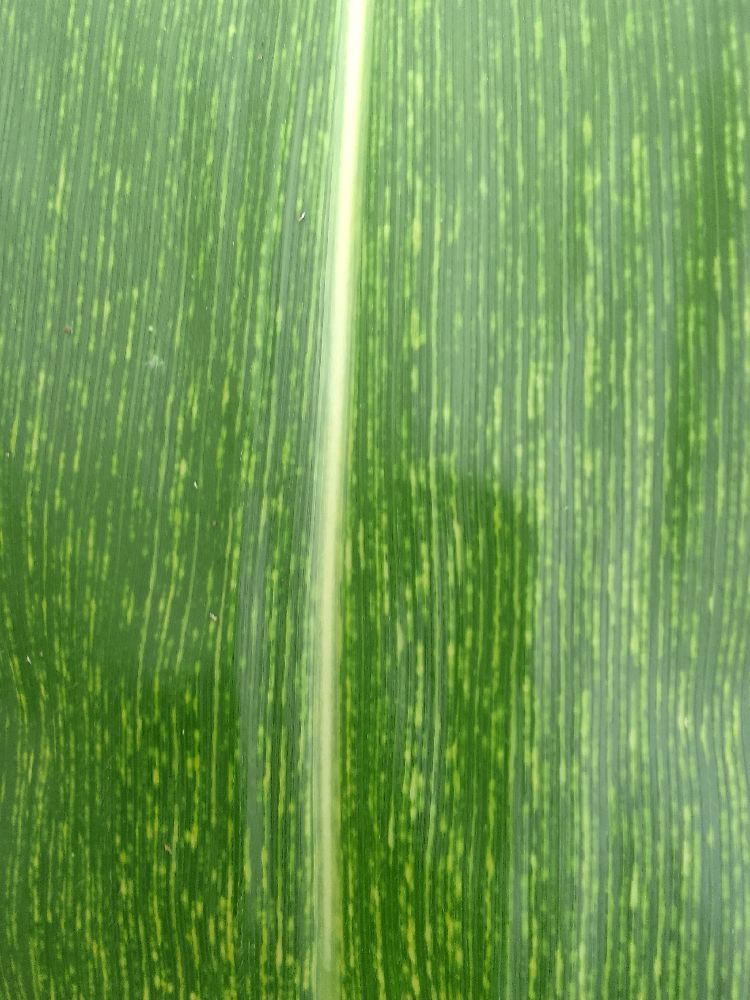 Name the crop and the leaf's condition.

maize, maize streak virus
